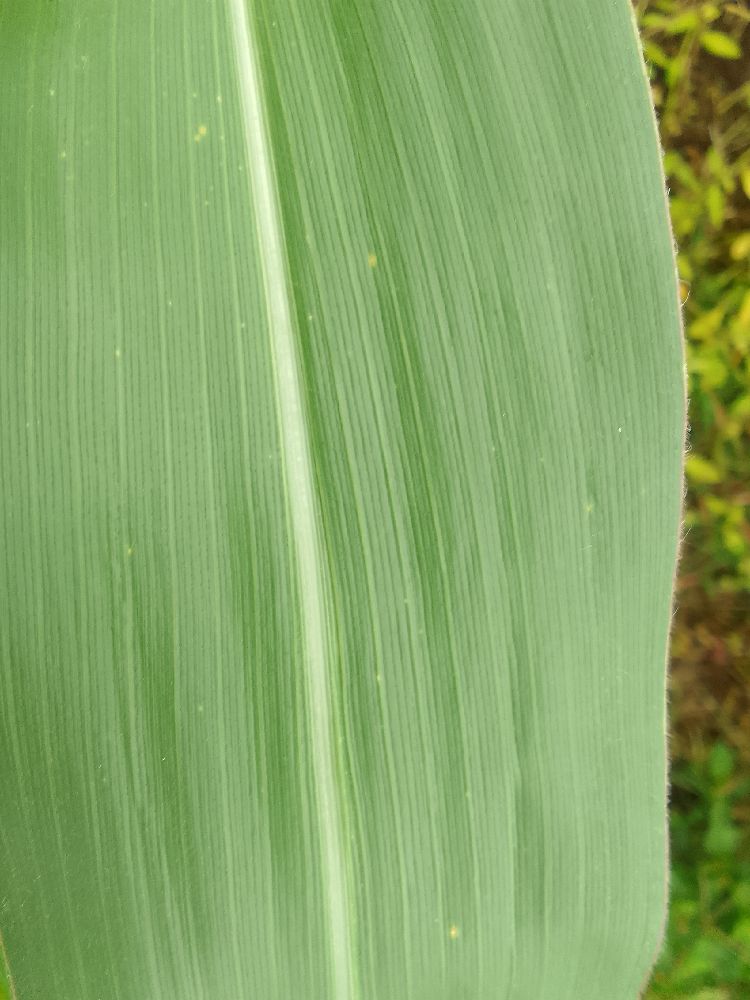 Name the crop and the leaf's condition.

maize, healthy
